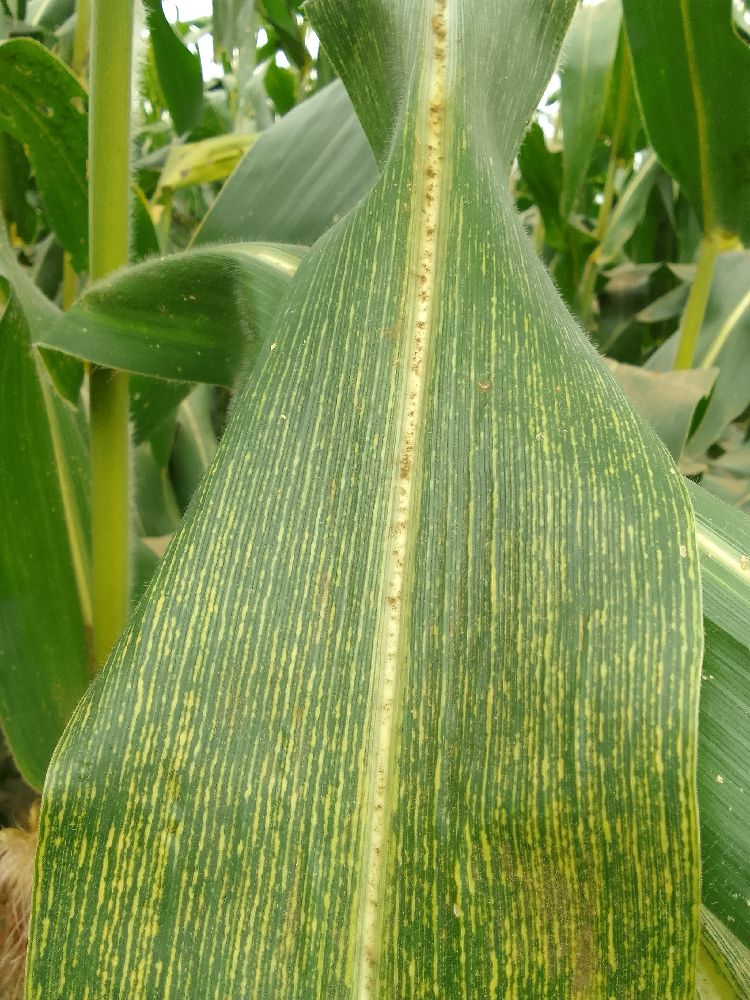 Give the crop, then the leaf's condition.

maize, maize streak virus
